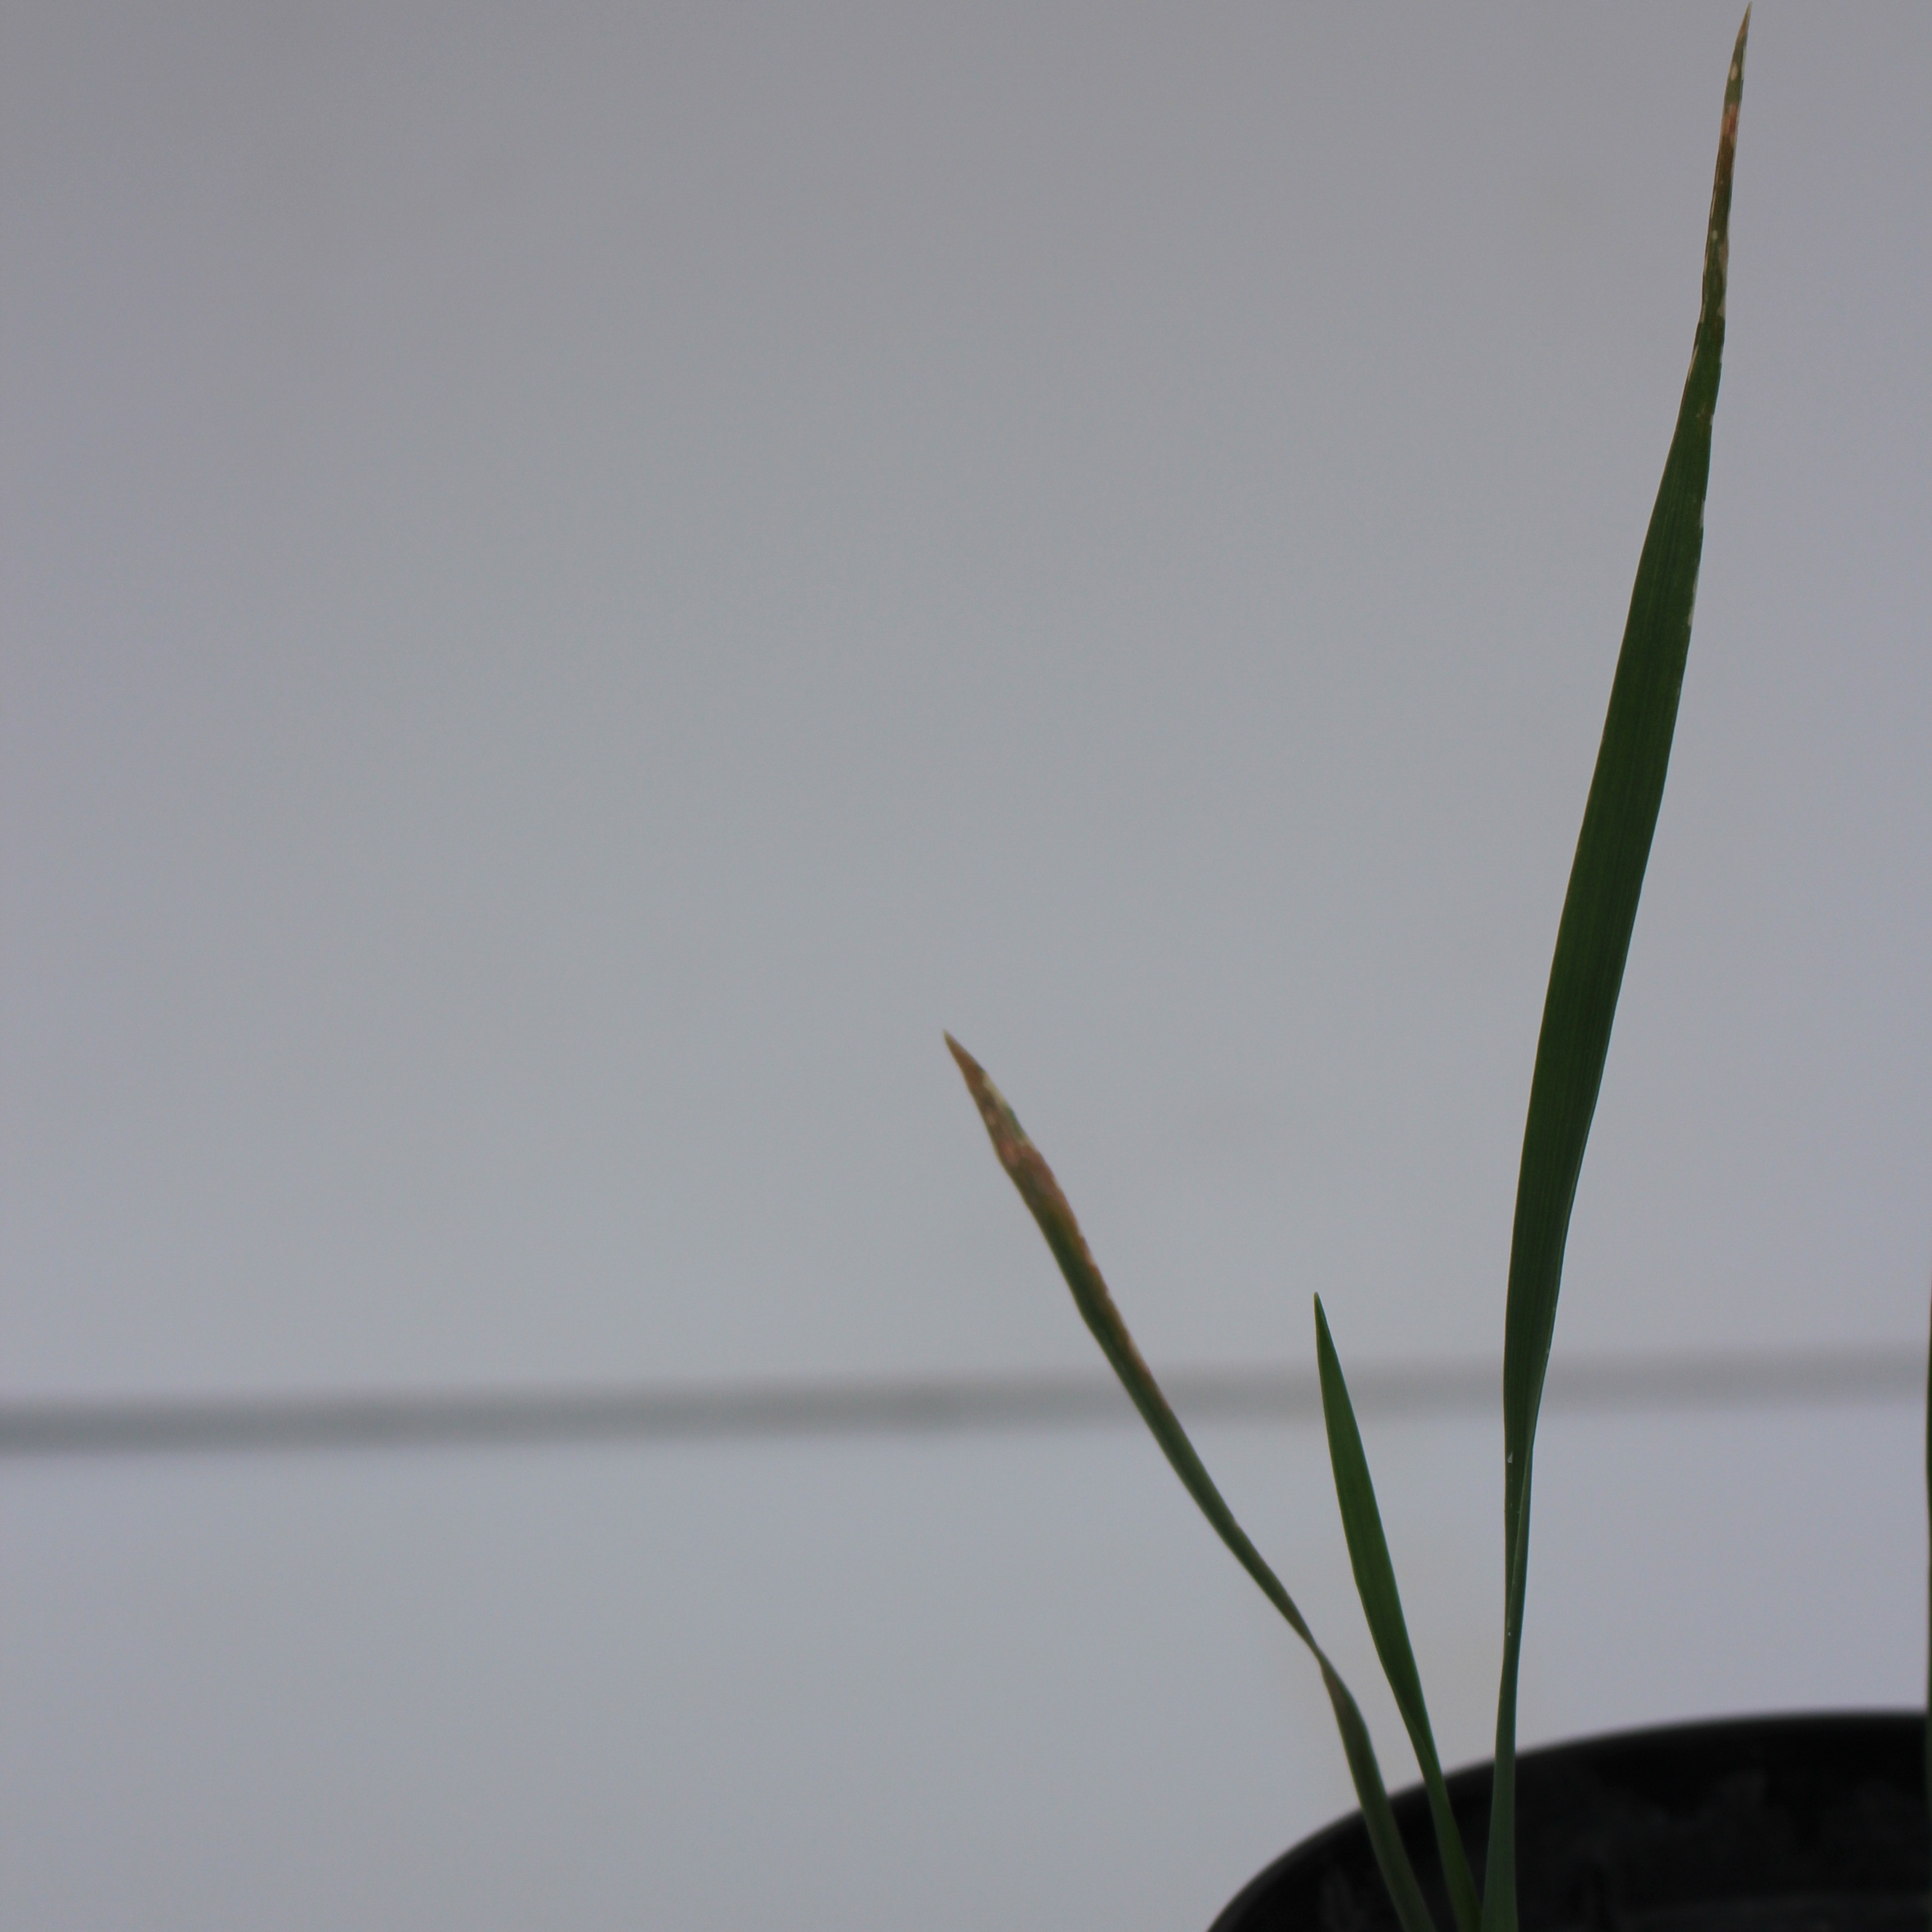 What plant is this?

Avena sterilis
